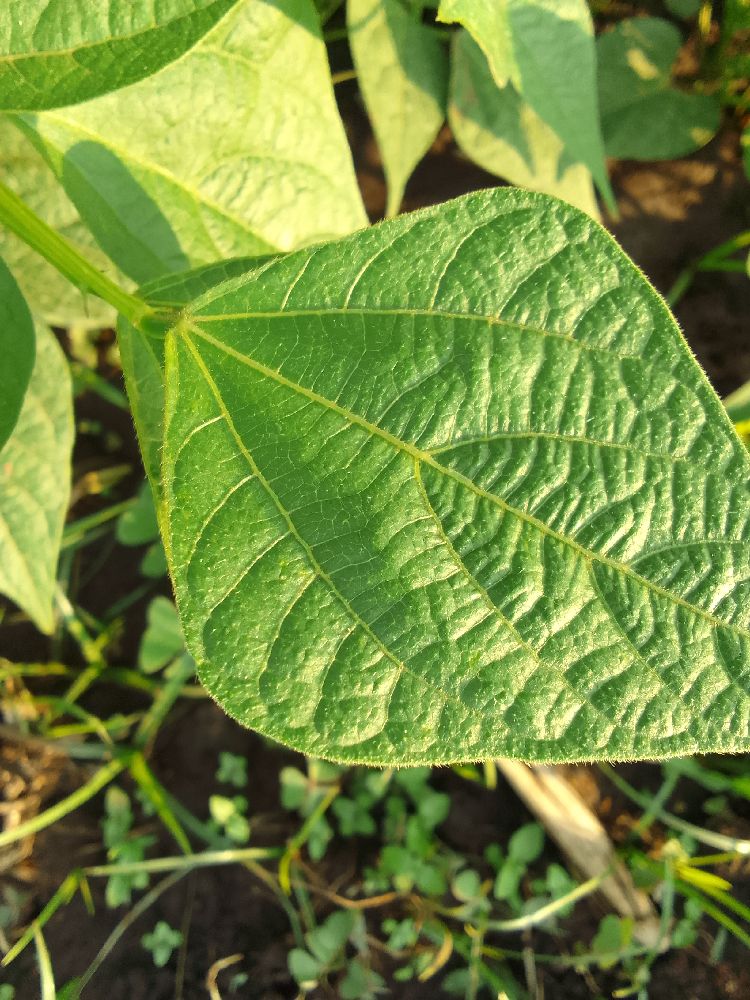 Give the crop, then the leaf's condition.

common bean, healthy
